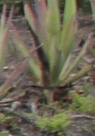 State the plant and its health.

agave, sick
